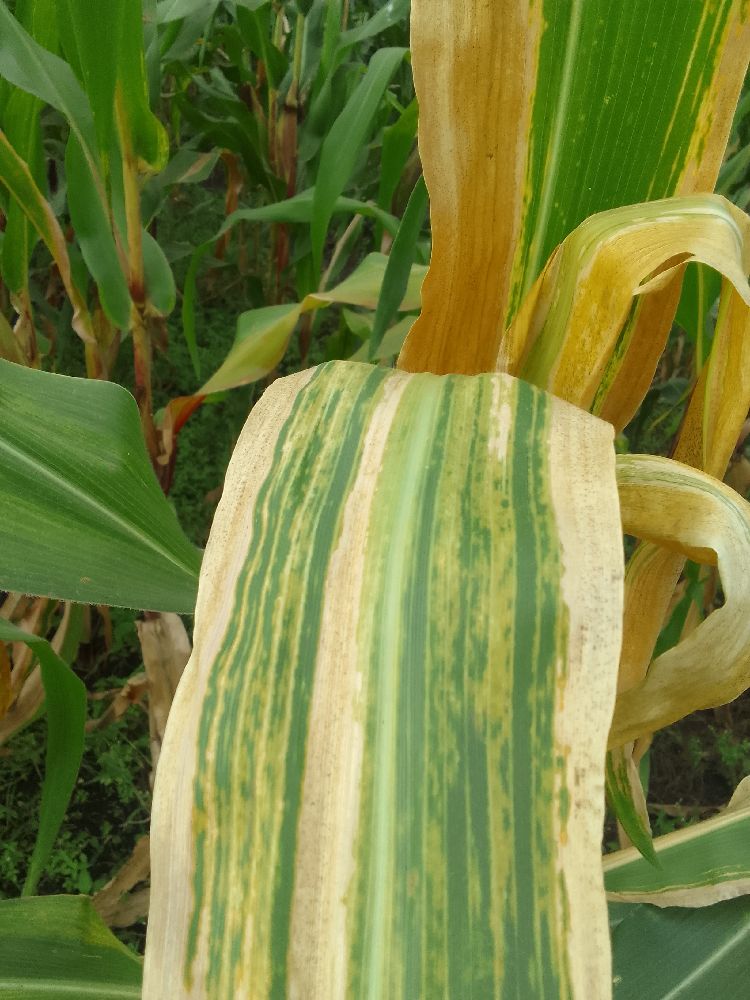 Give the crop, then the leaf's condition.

maize, maize lethal necrosis
